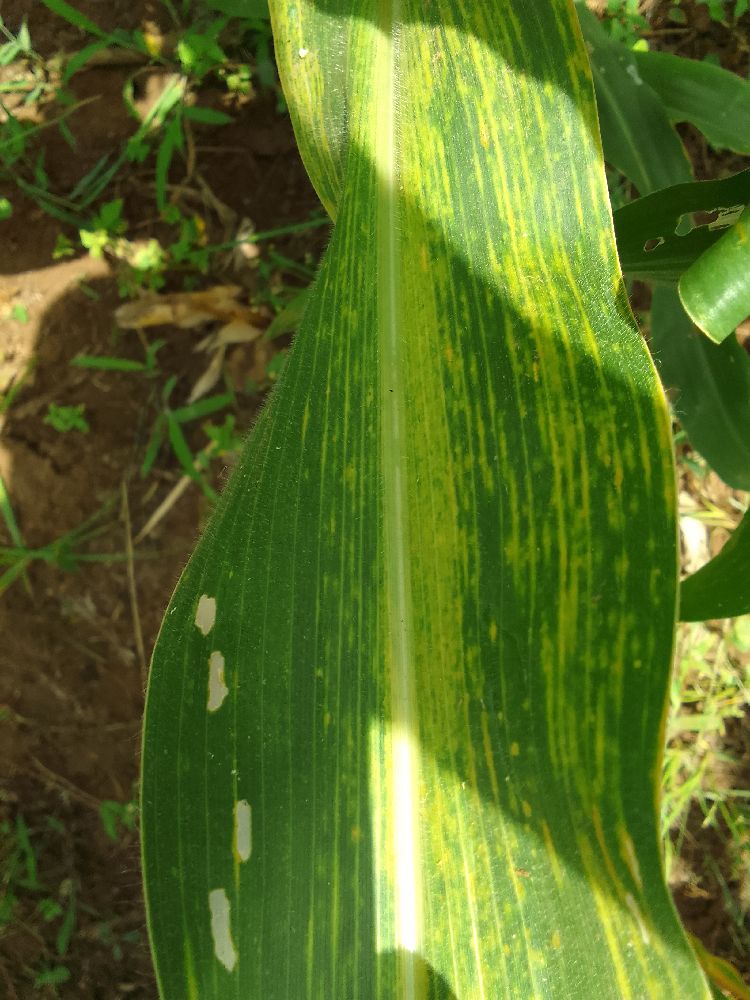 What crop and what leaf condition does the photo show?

maize, maize lethal necrosis
